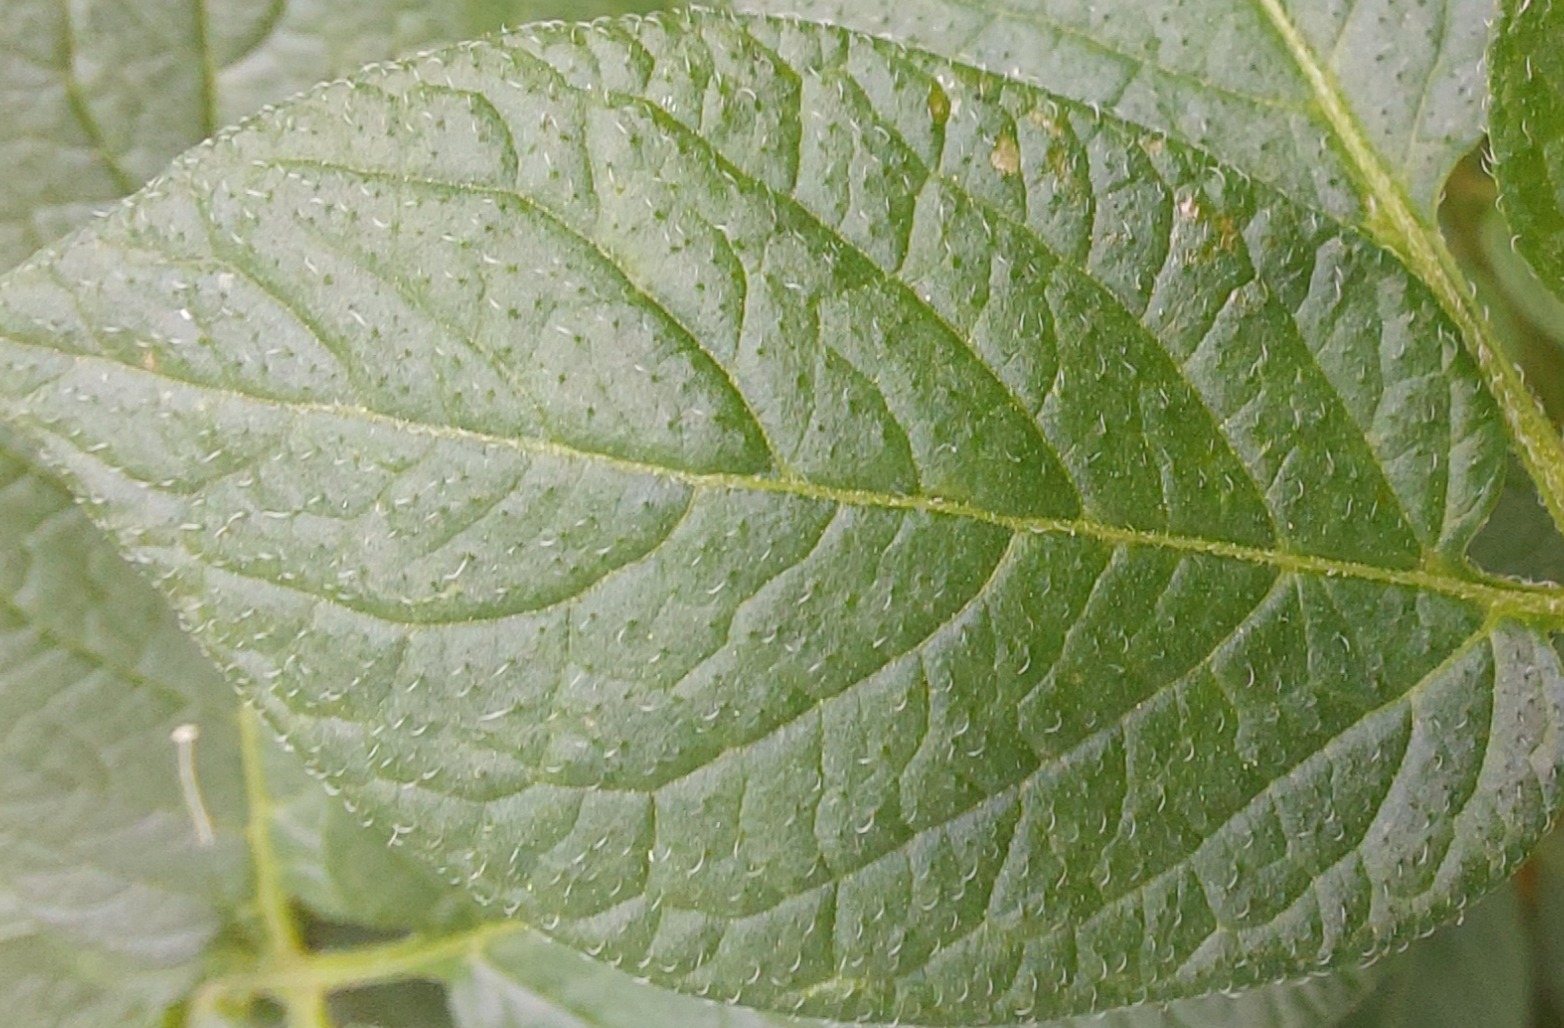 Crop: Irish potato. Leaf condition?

healthy
